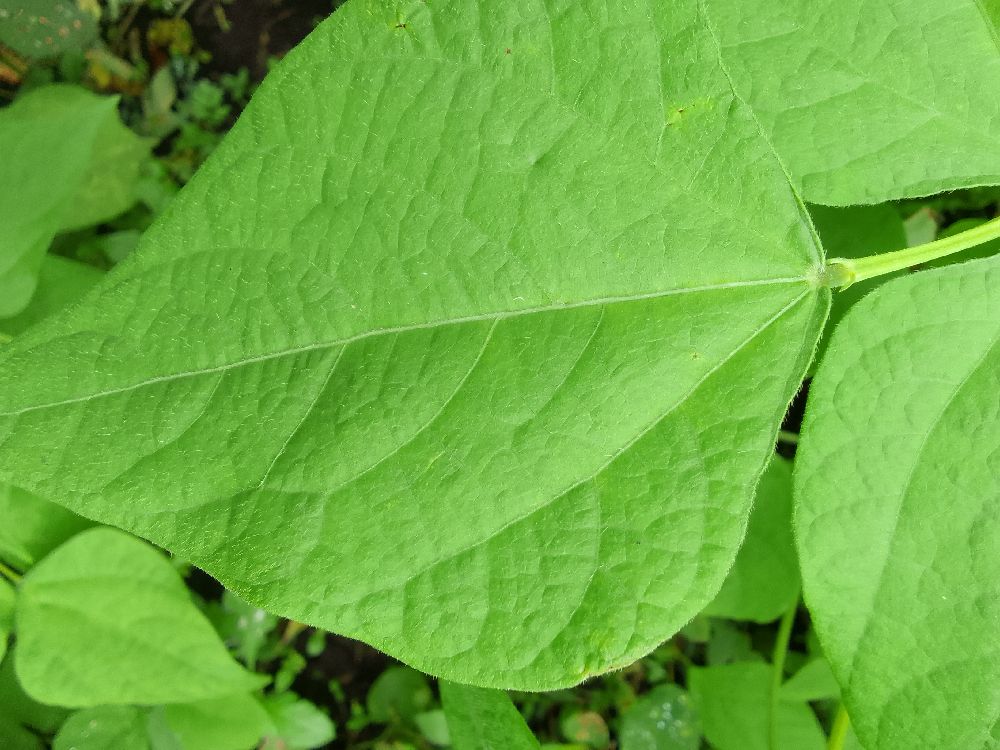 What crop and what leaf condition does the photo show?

common bean, healthy
